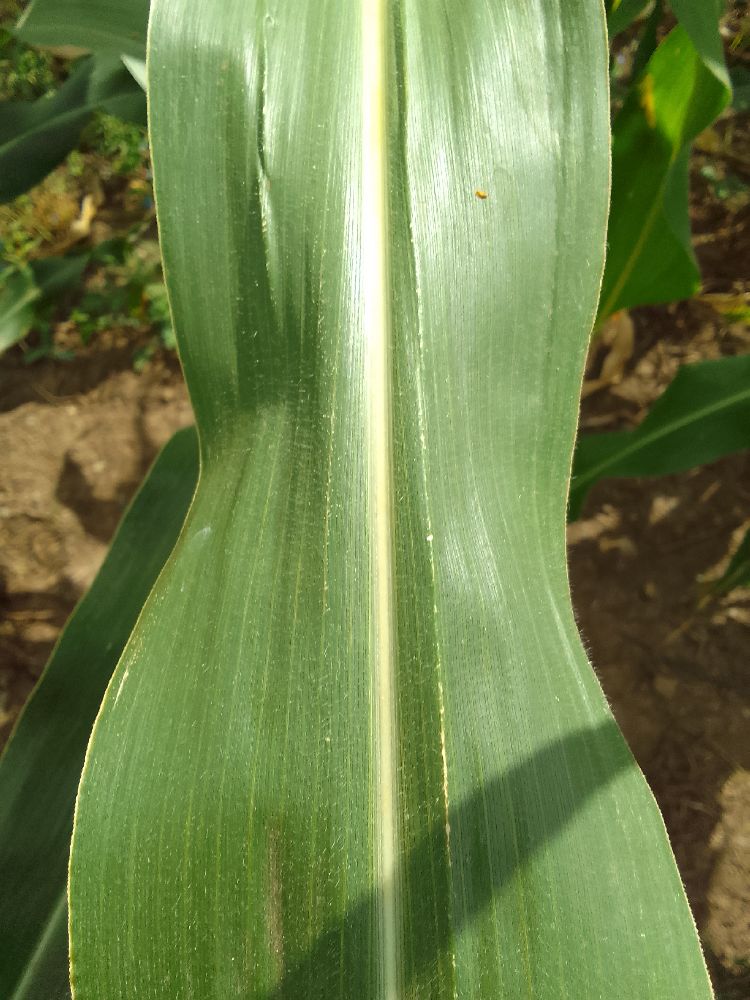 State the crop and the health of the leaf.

maize, healthy
